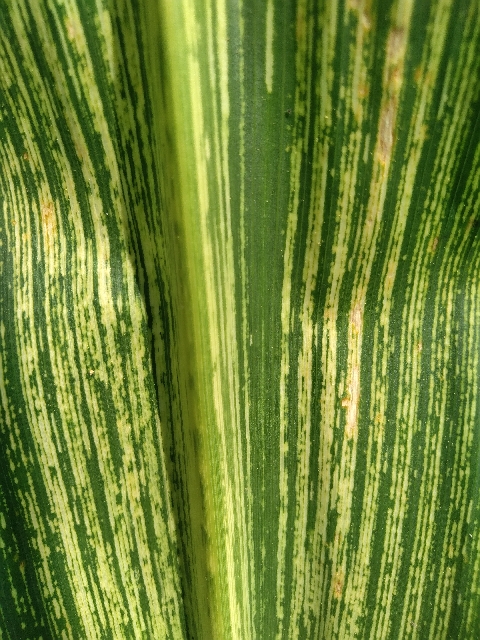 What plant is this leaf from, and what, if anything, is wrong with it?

maize, maize streak virus
